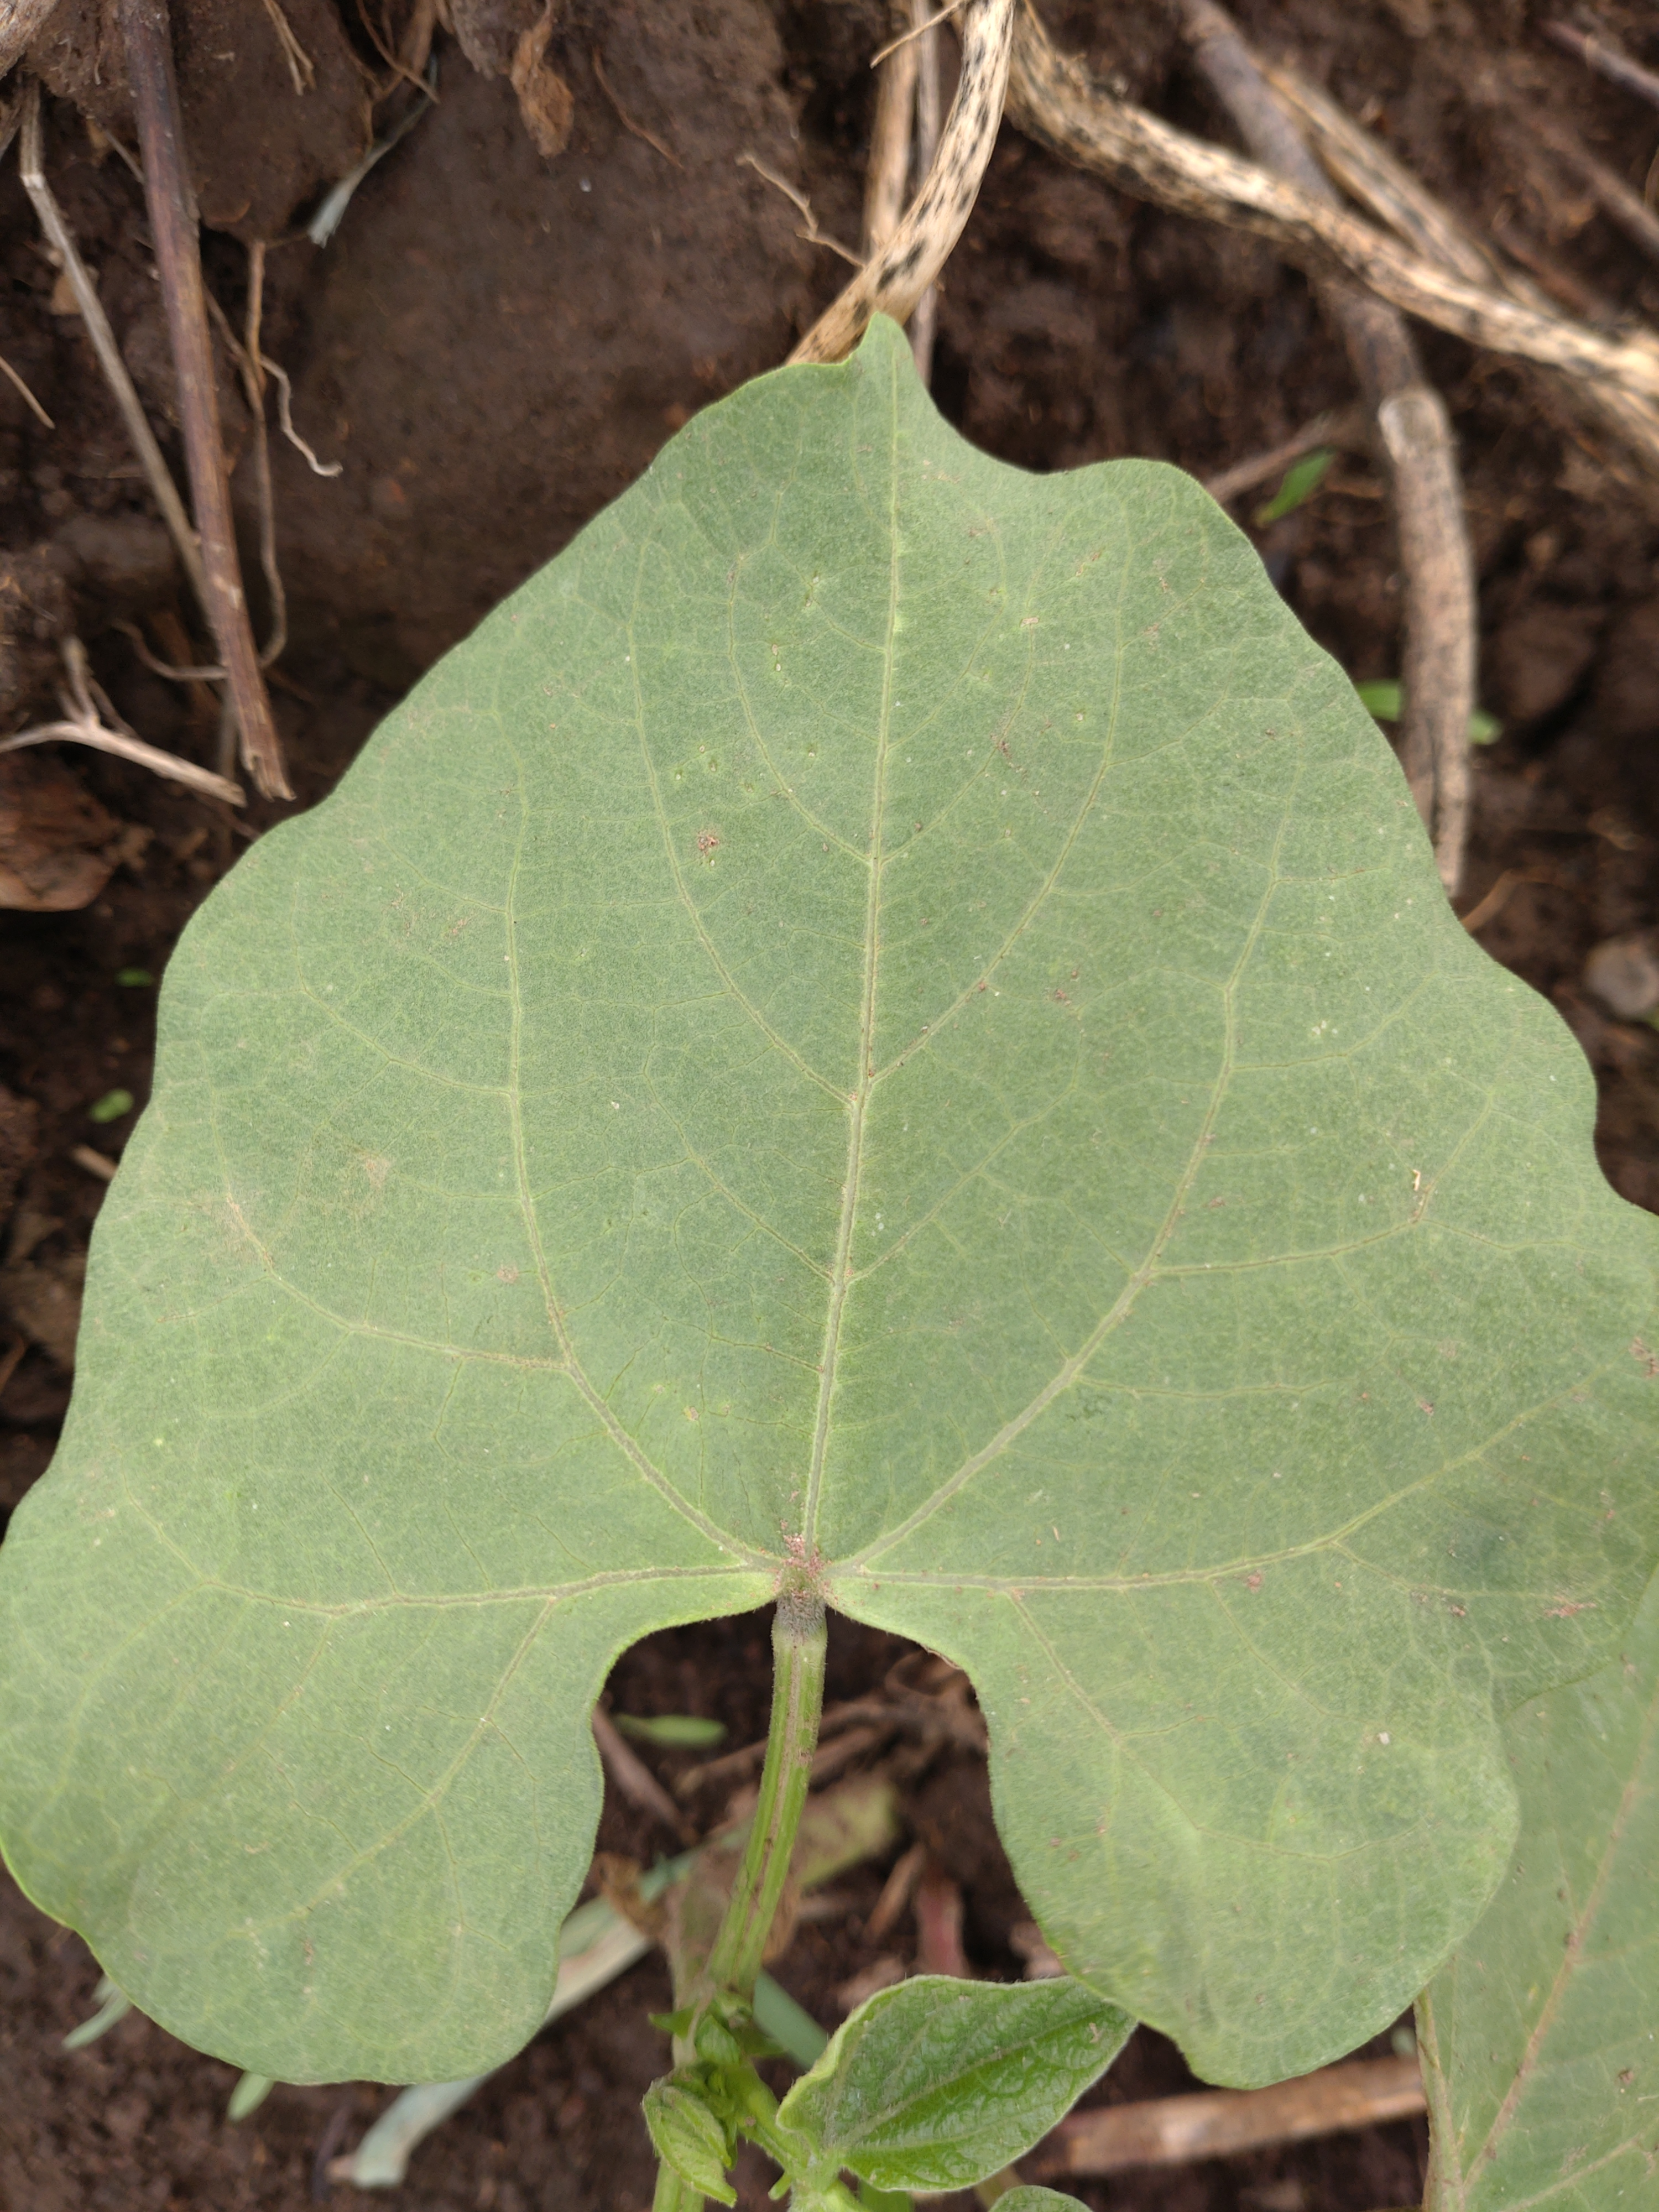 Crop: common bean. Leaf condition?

healthy
